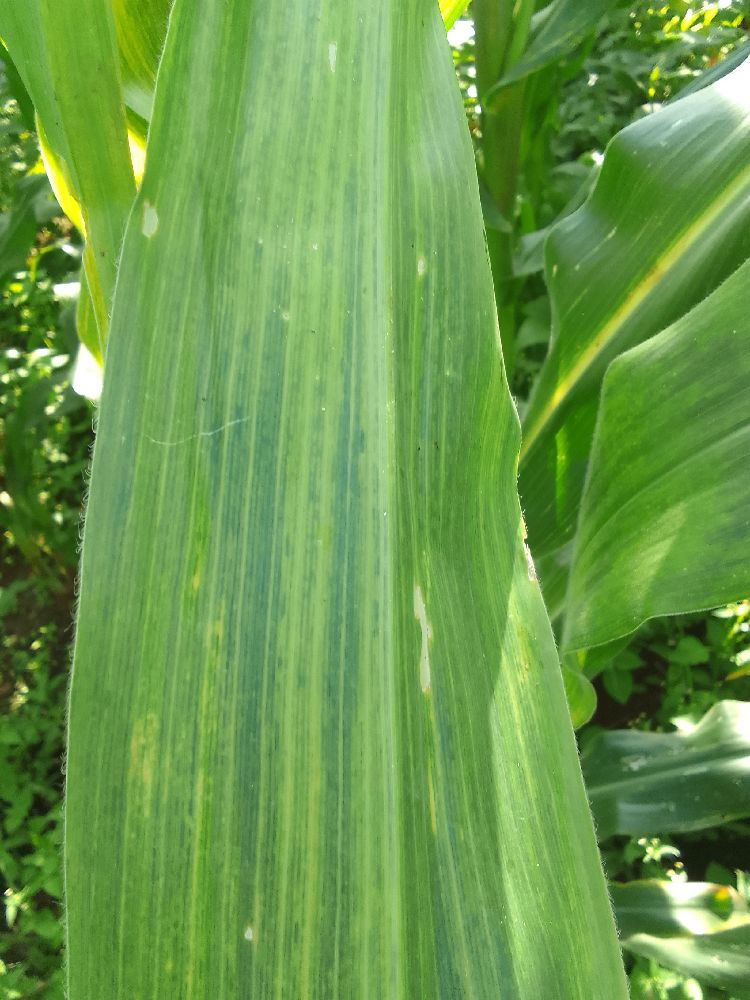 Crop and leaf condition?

maize, maize lethal necrosis
